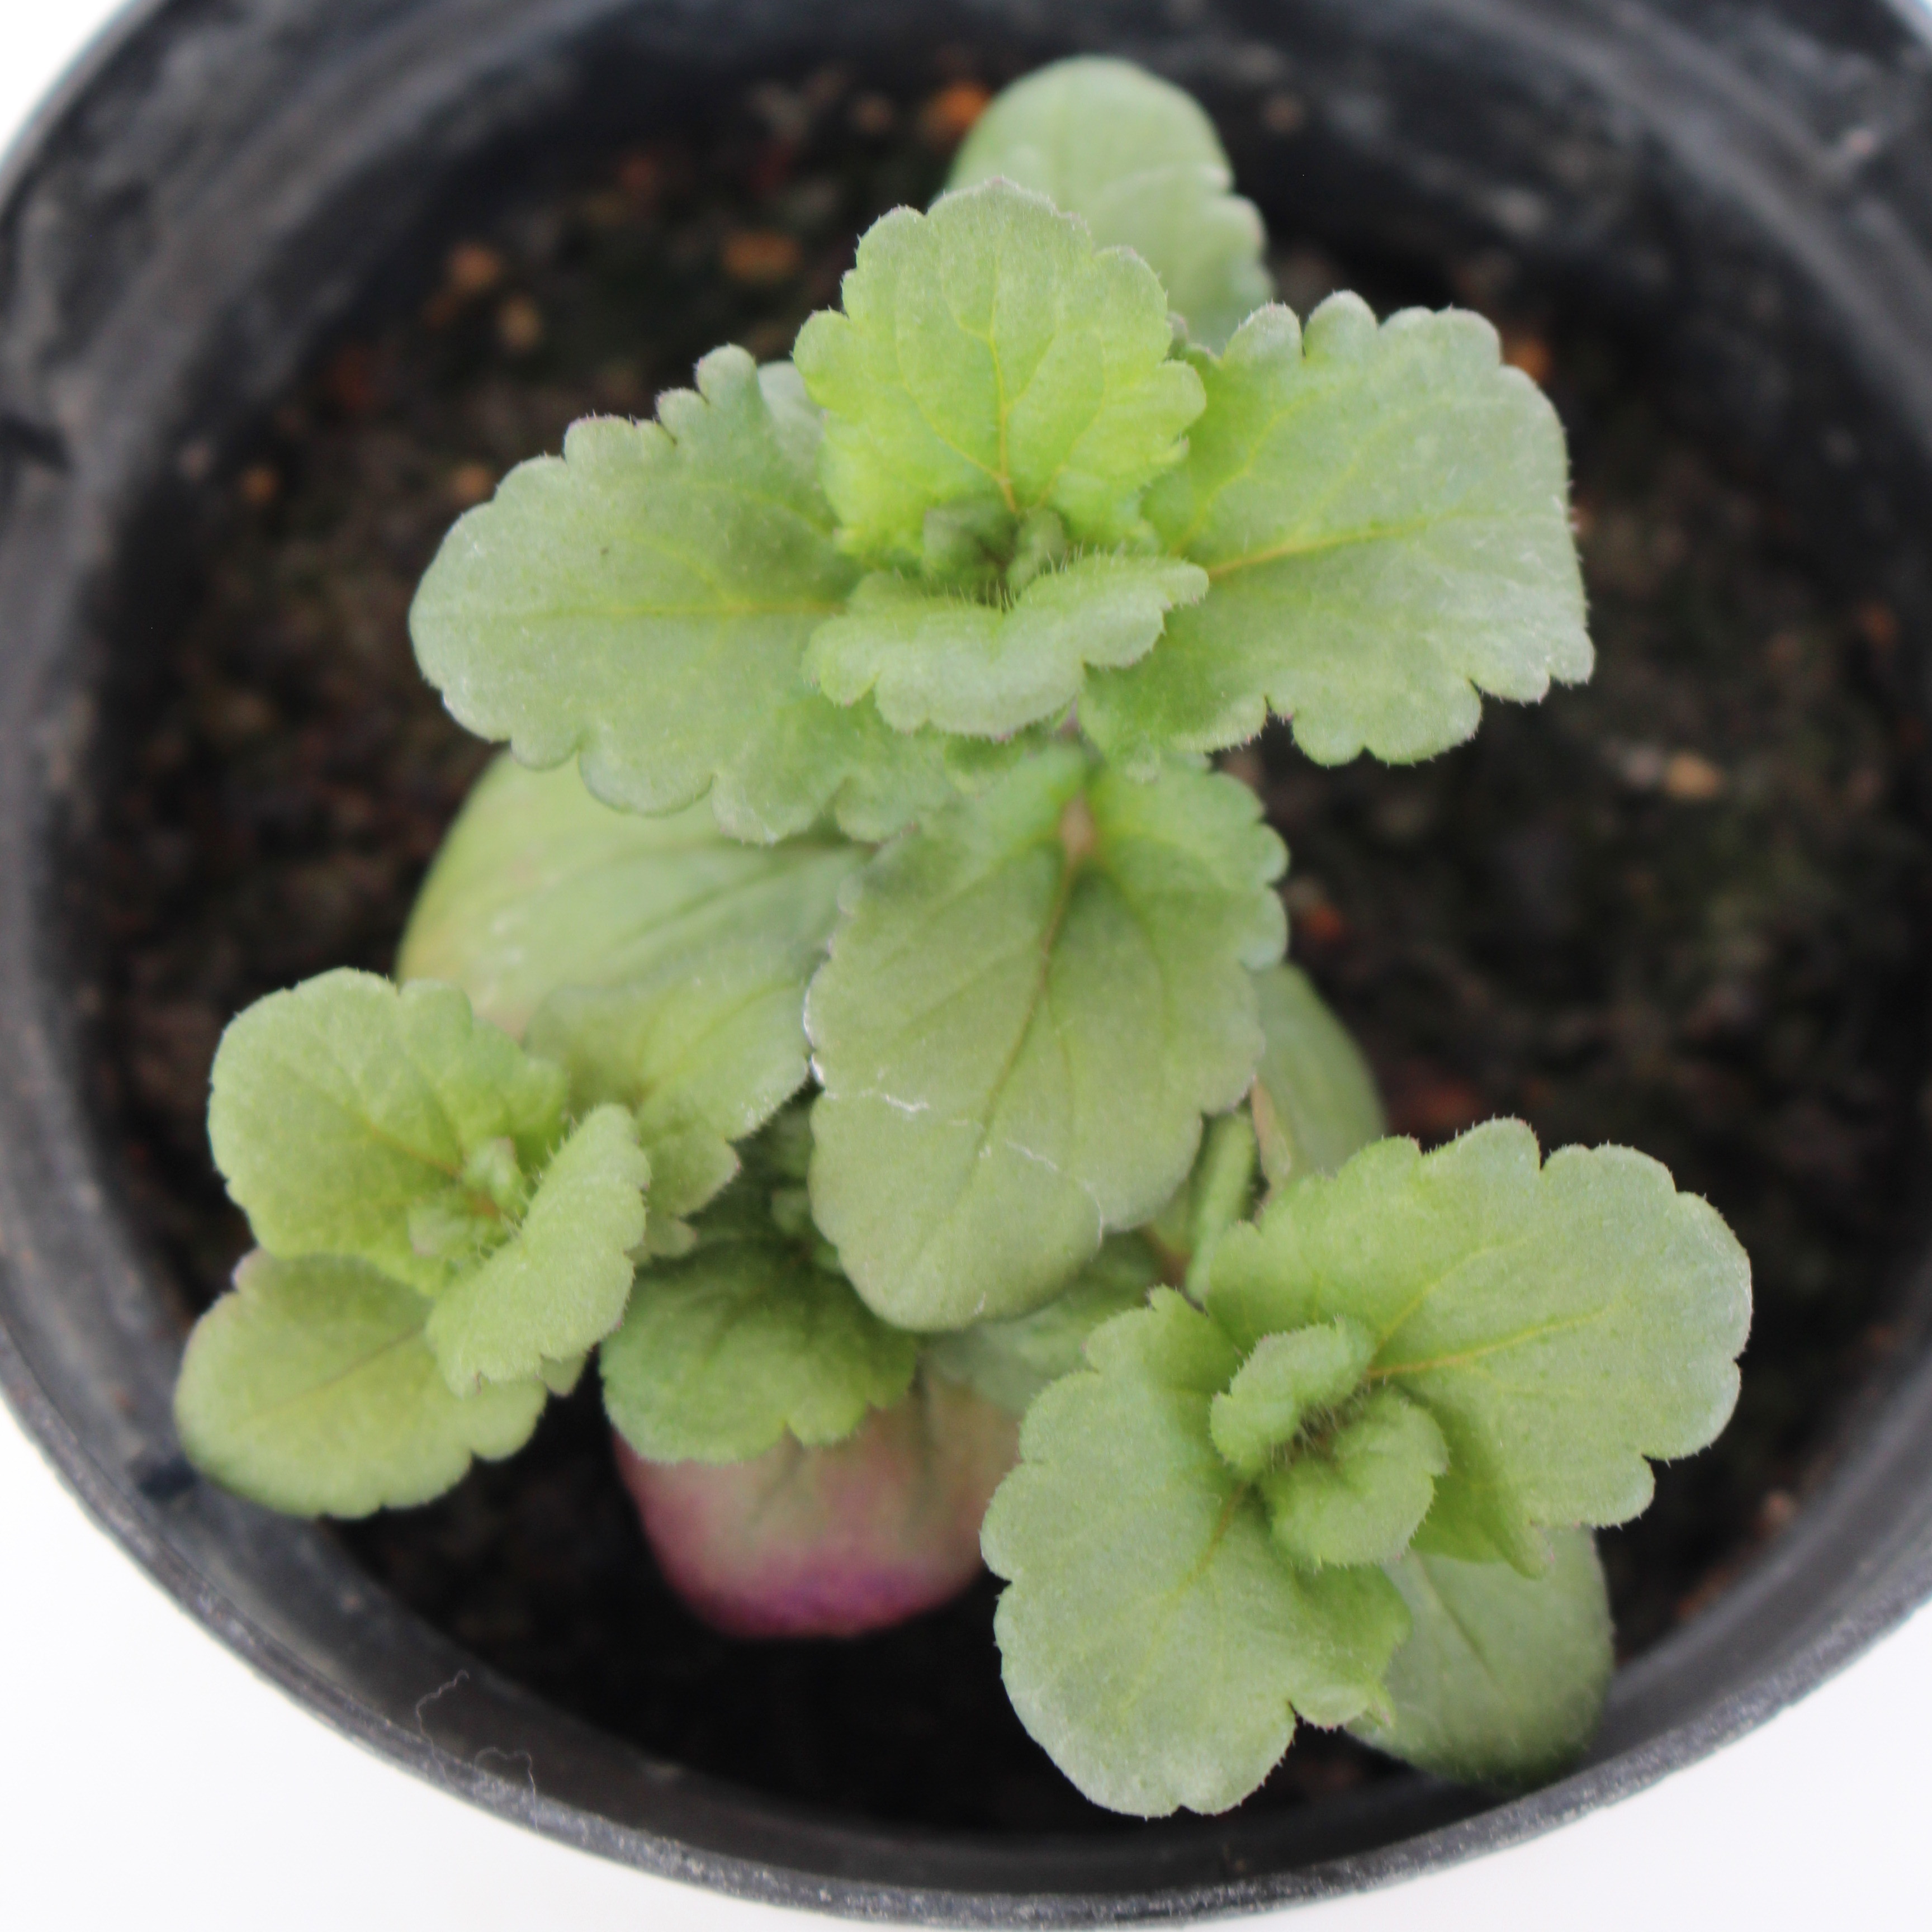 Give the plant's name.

Veronica persica
